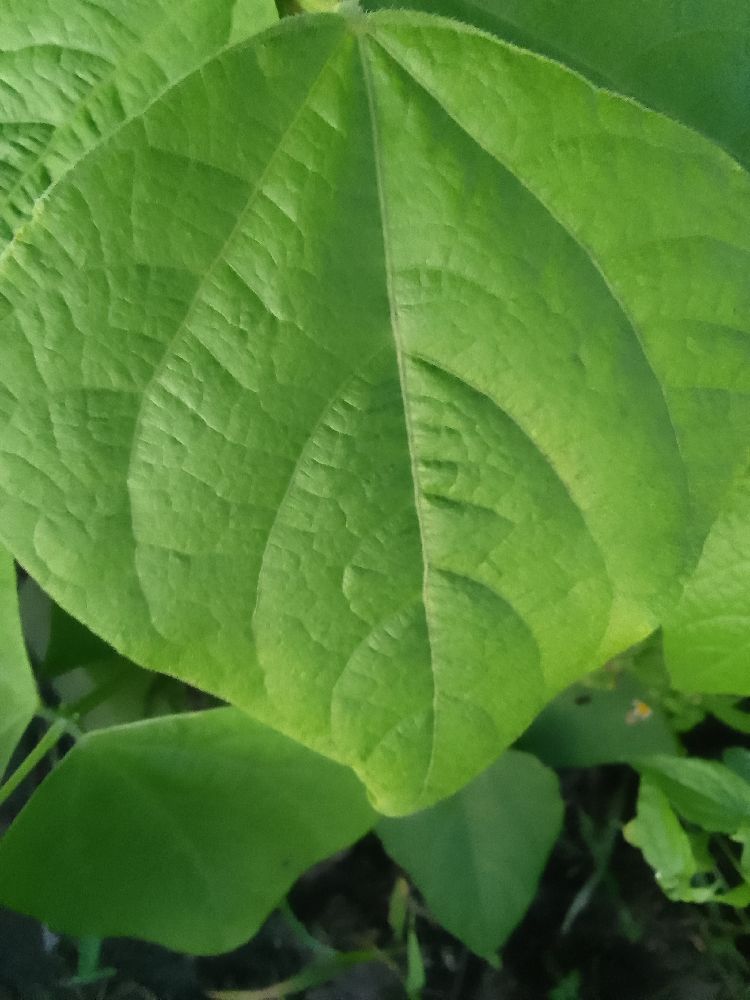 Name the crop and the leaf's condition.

common bean, healthy
